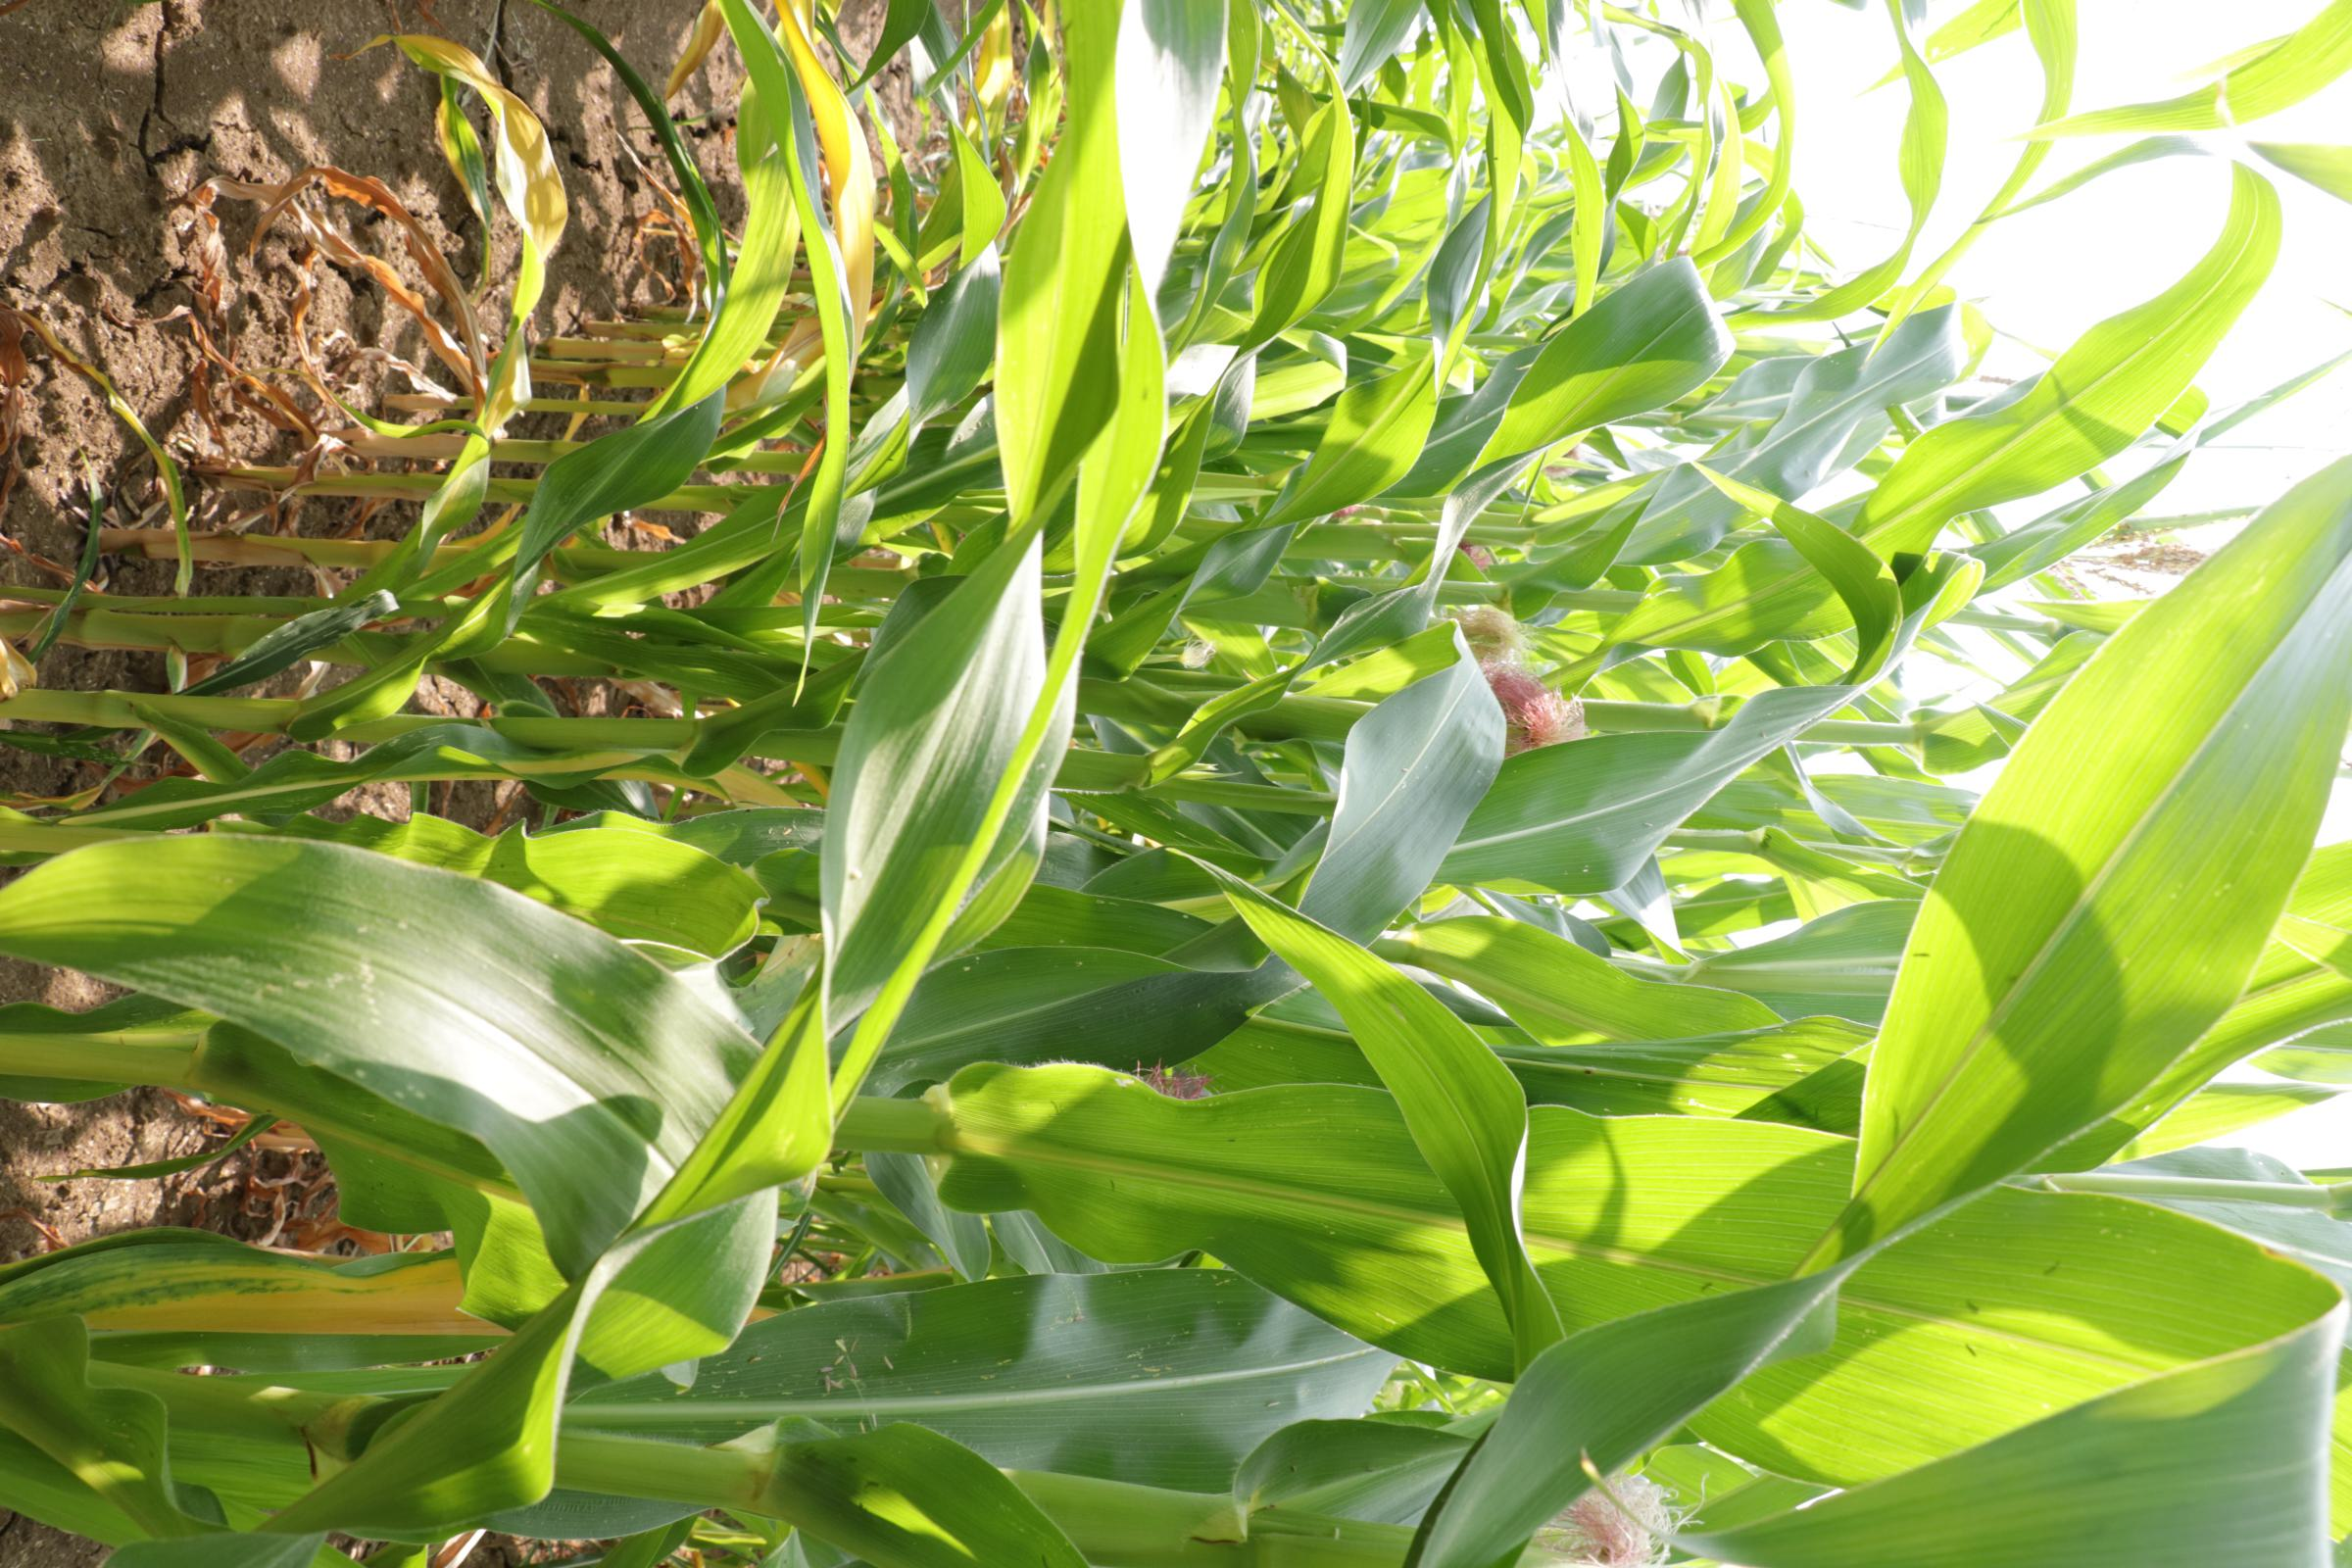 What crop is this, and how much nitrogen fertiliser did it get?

maize, no added nitrogen
